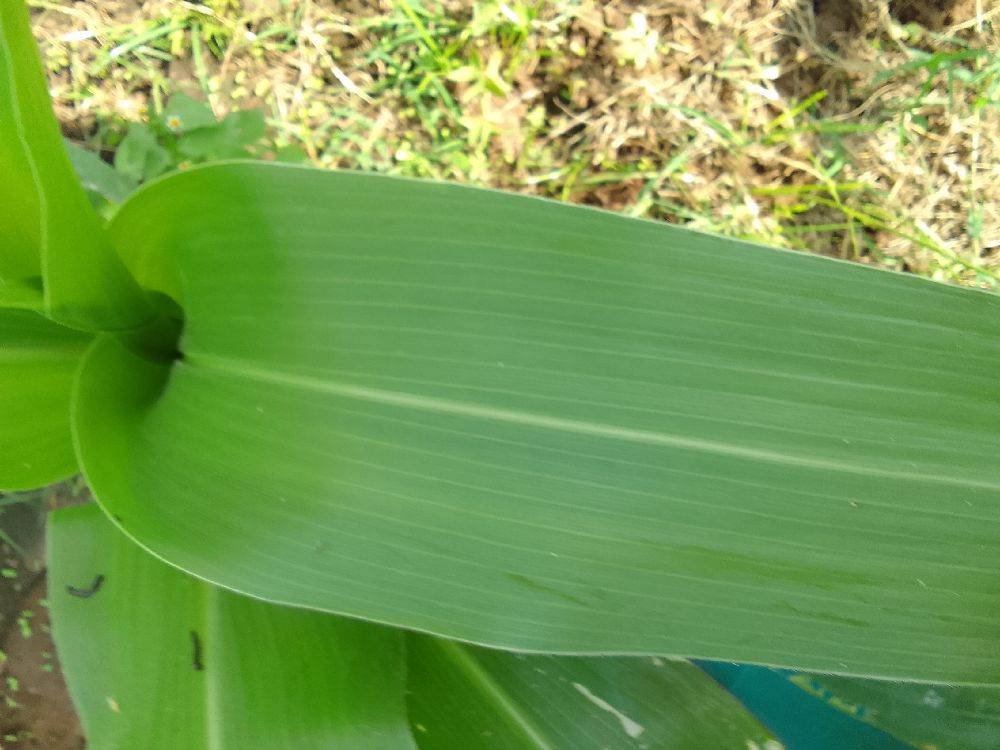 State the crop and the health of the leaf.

maize, healthy
